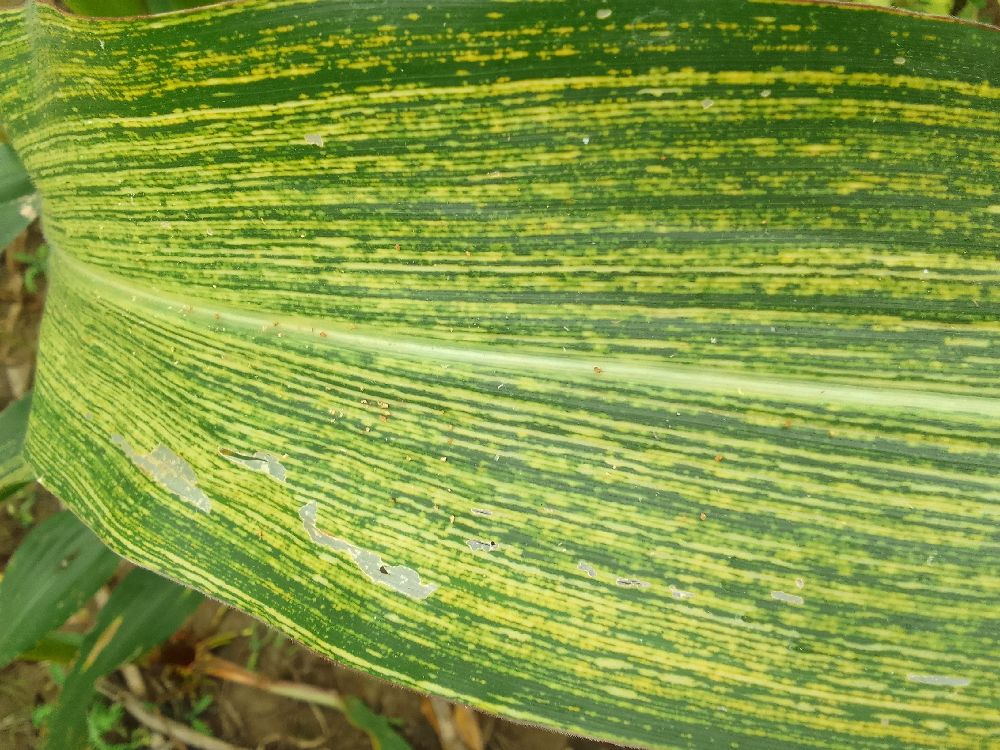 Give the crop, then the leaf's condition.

maize, maize streak virus
